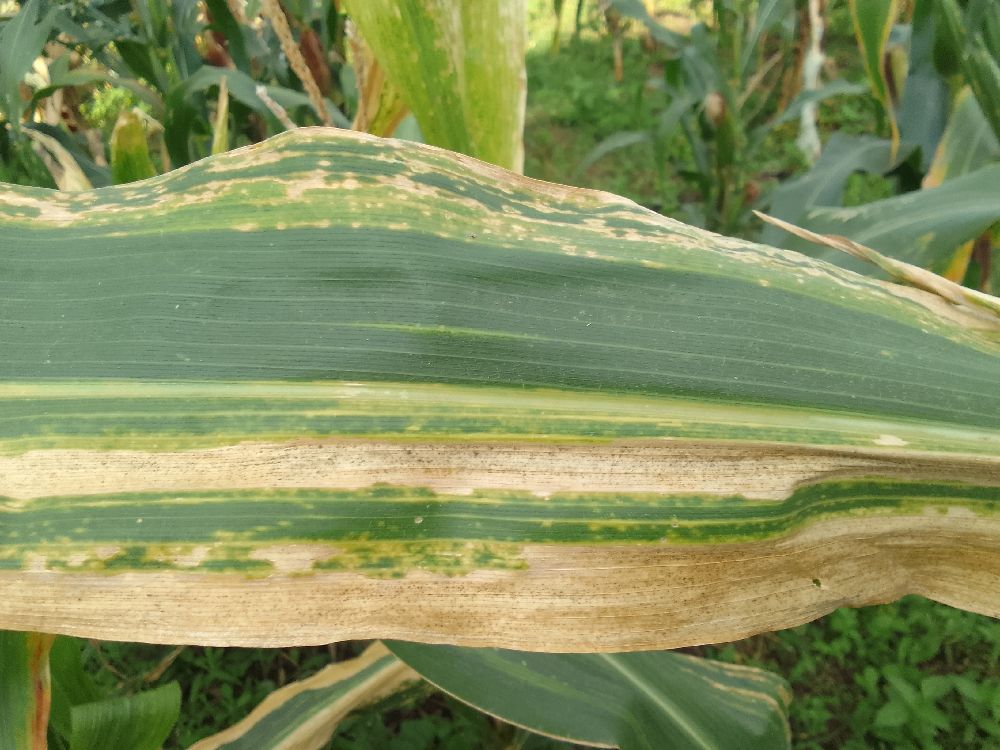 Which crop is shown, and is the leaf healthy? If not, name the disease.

maize, maize lethal necrosis
